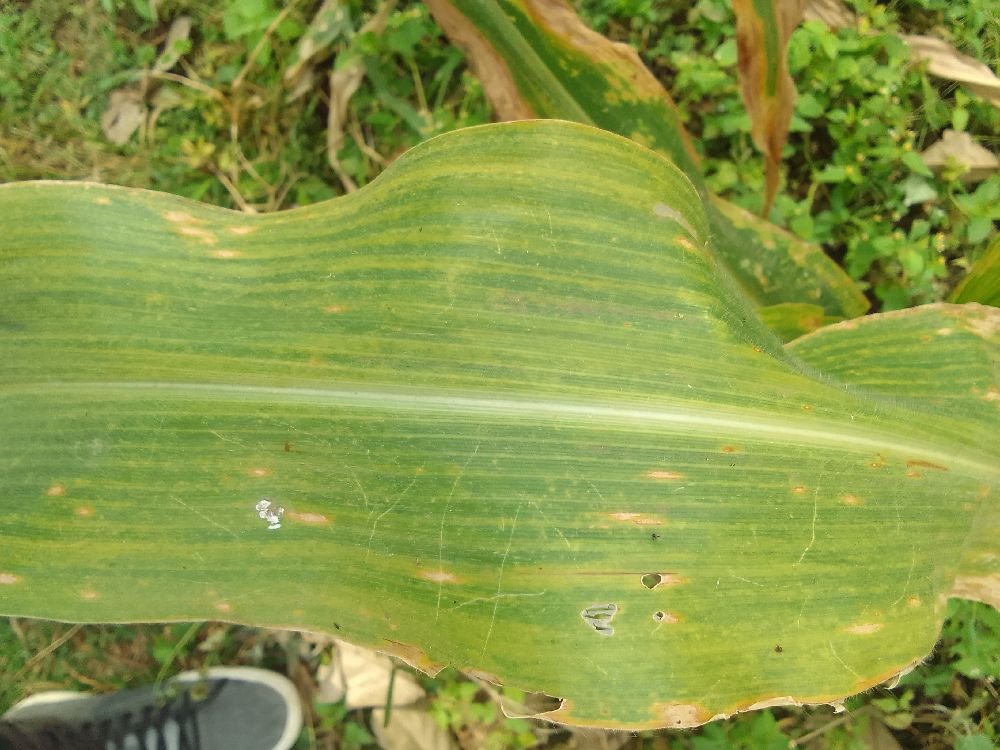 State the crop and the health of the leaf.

maize, maize lethal necrosis
